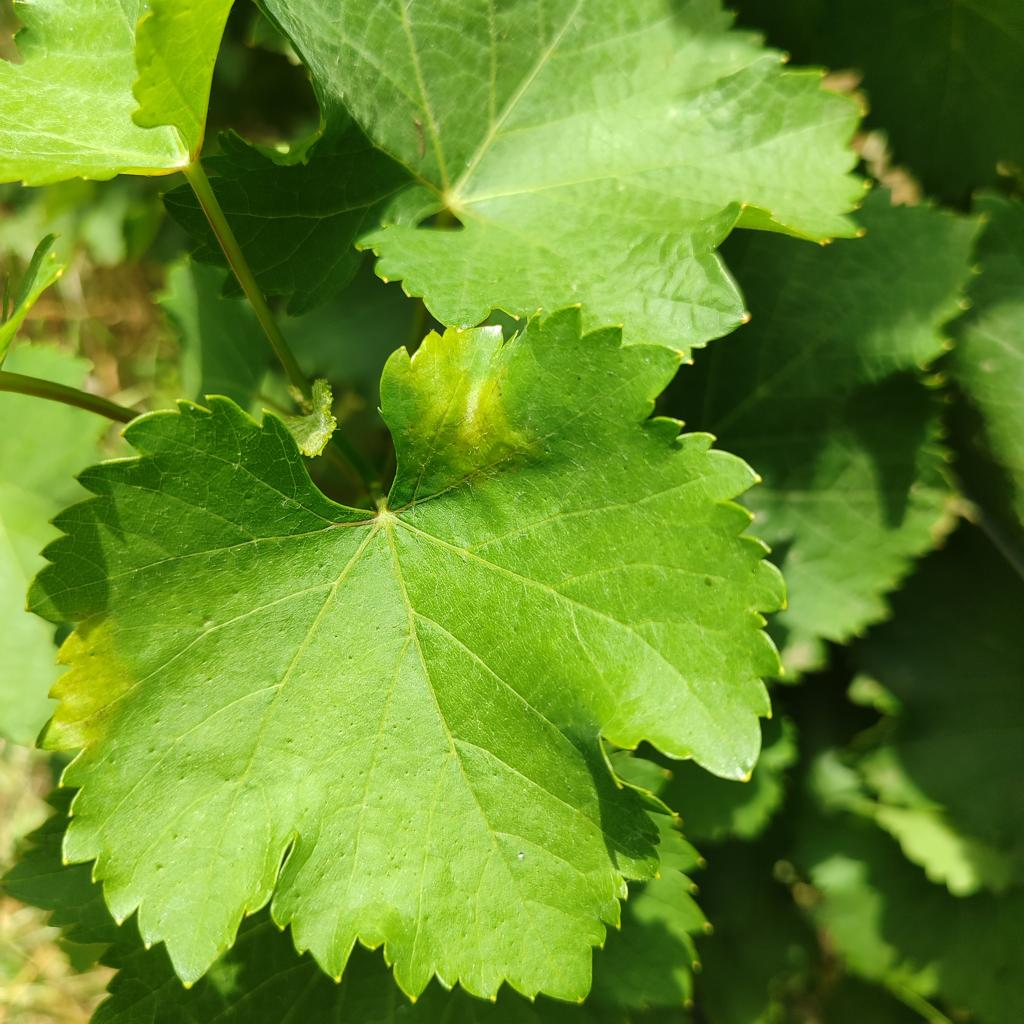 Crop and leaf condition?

grapevine, downy mildew
